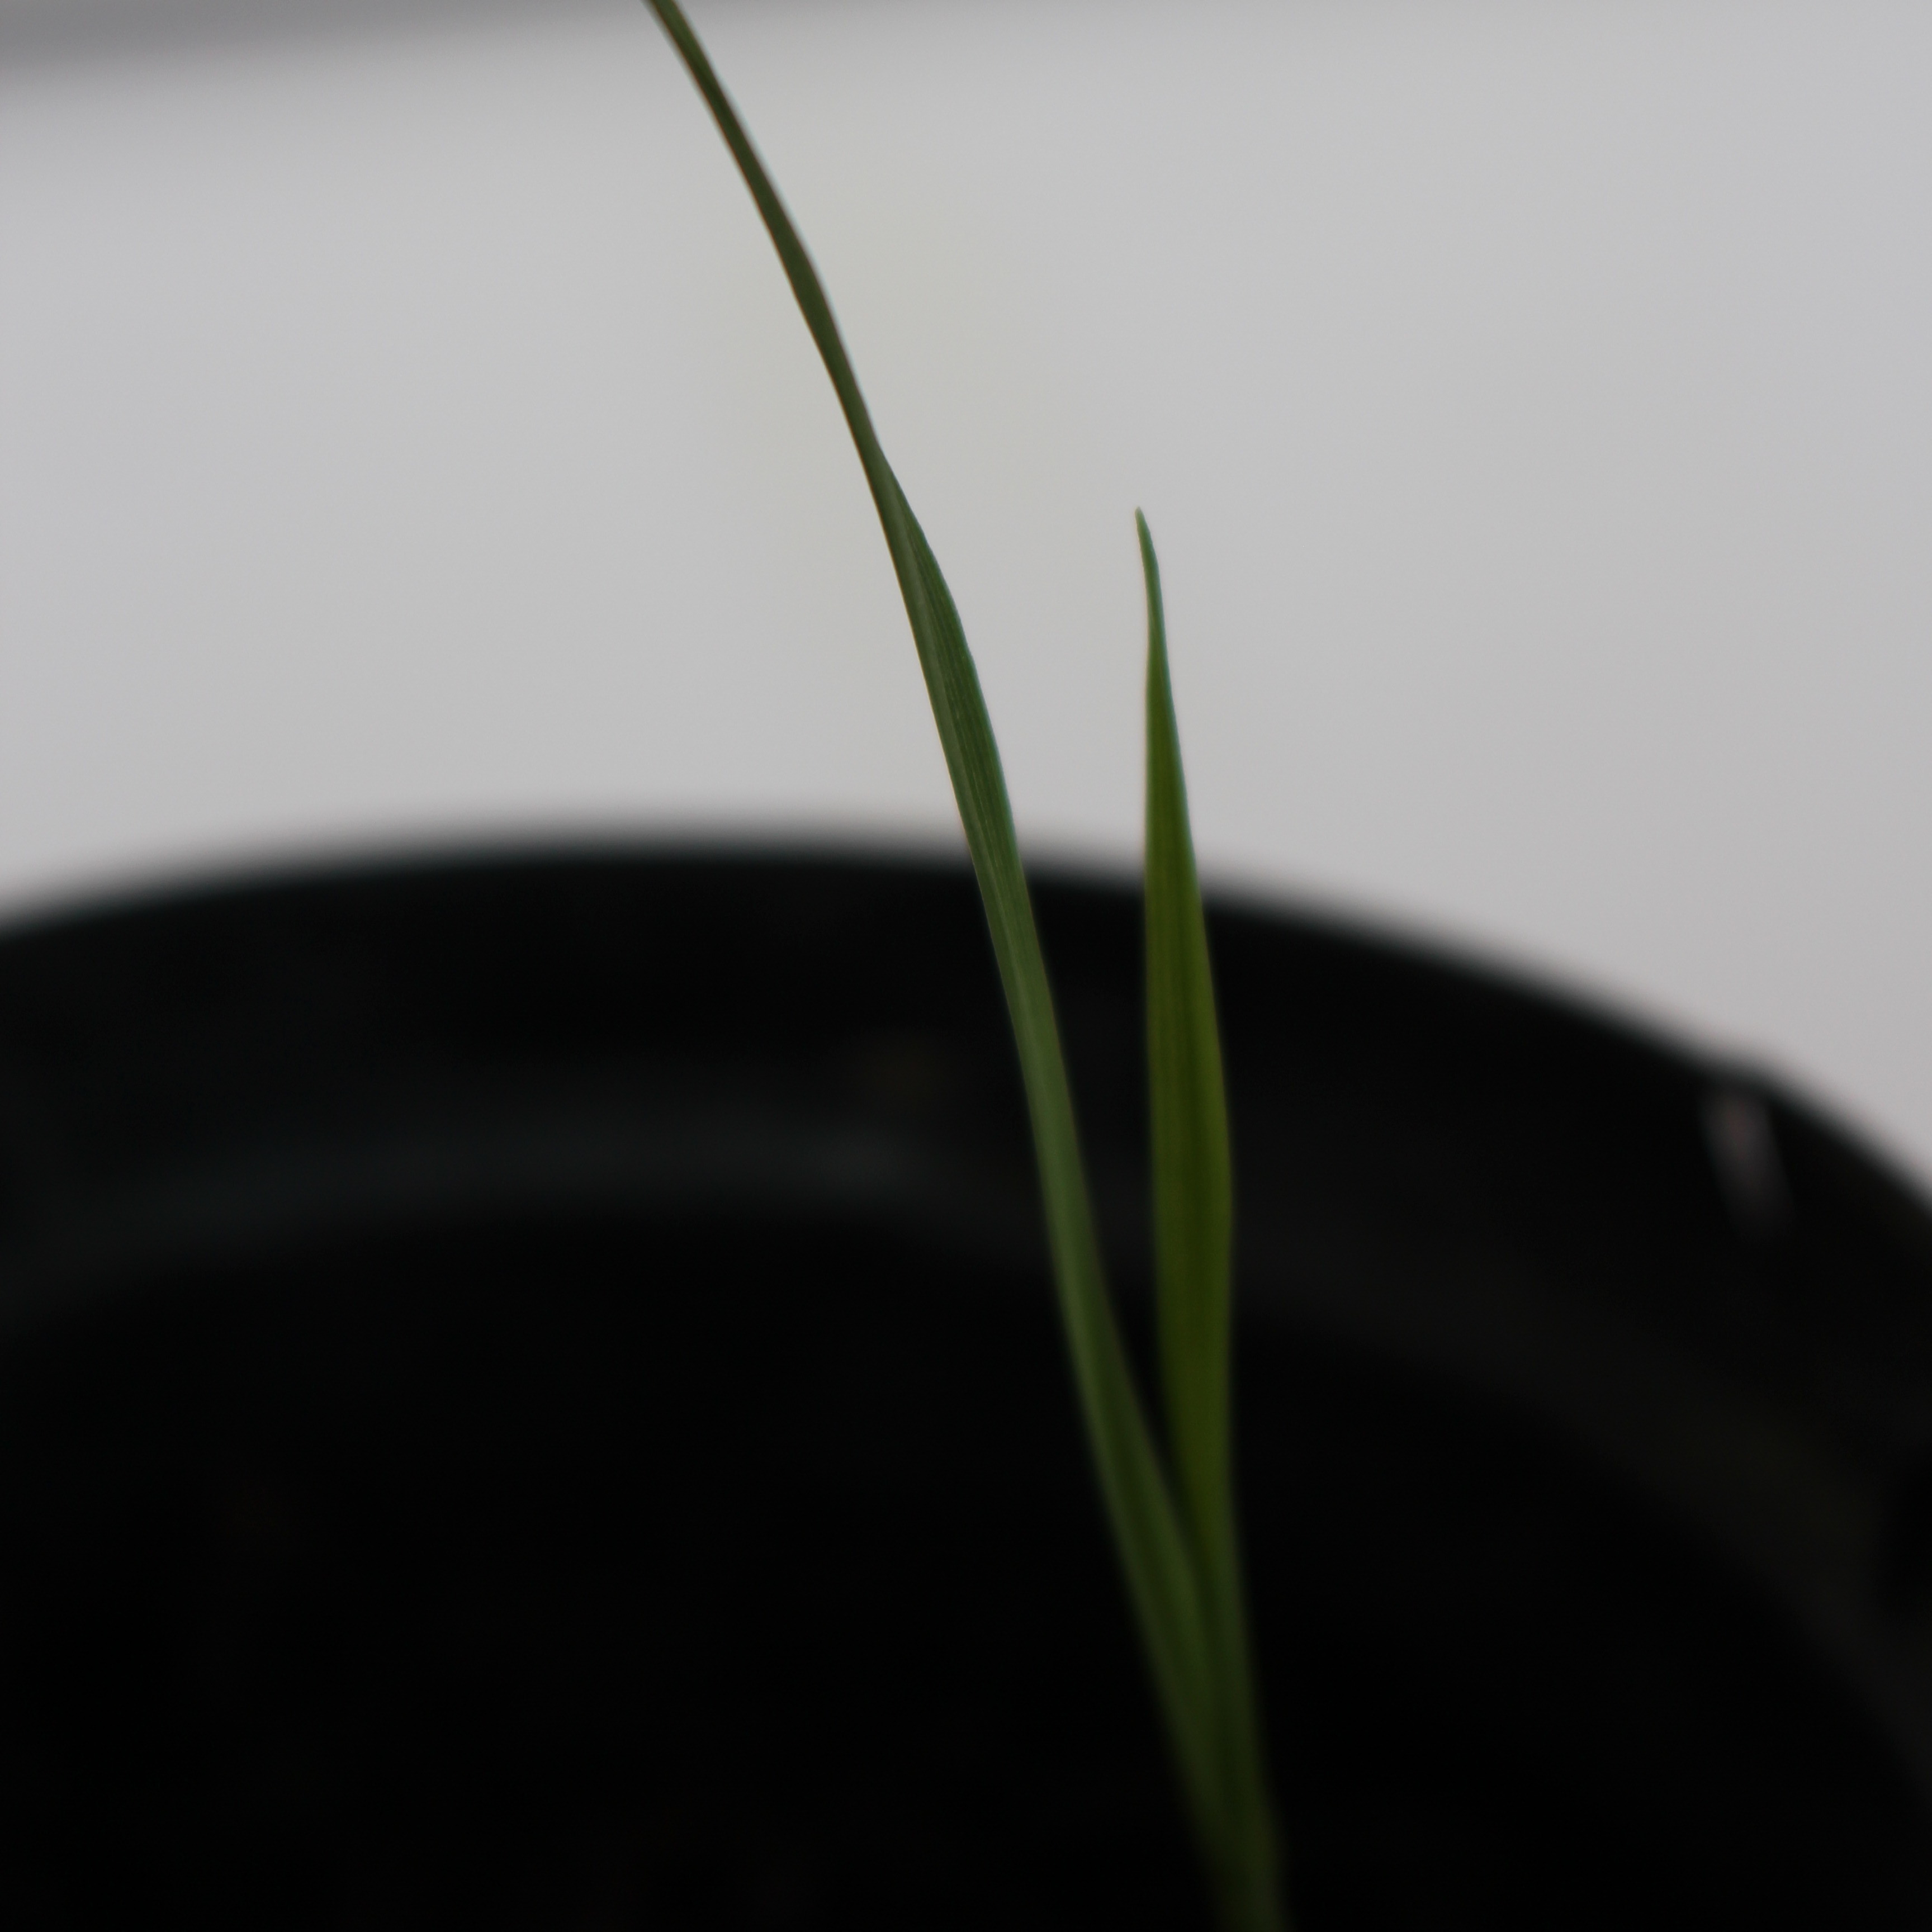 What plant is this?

Avena sterilis
